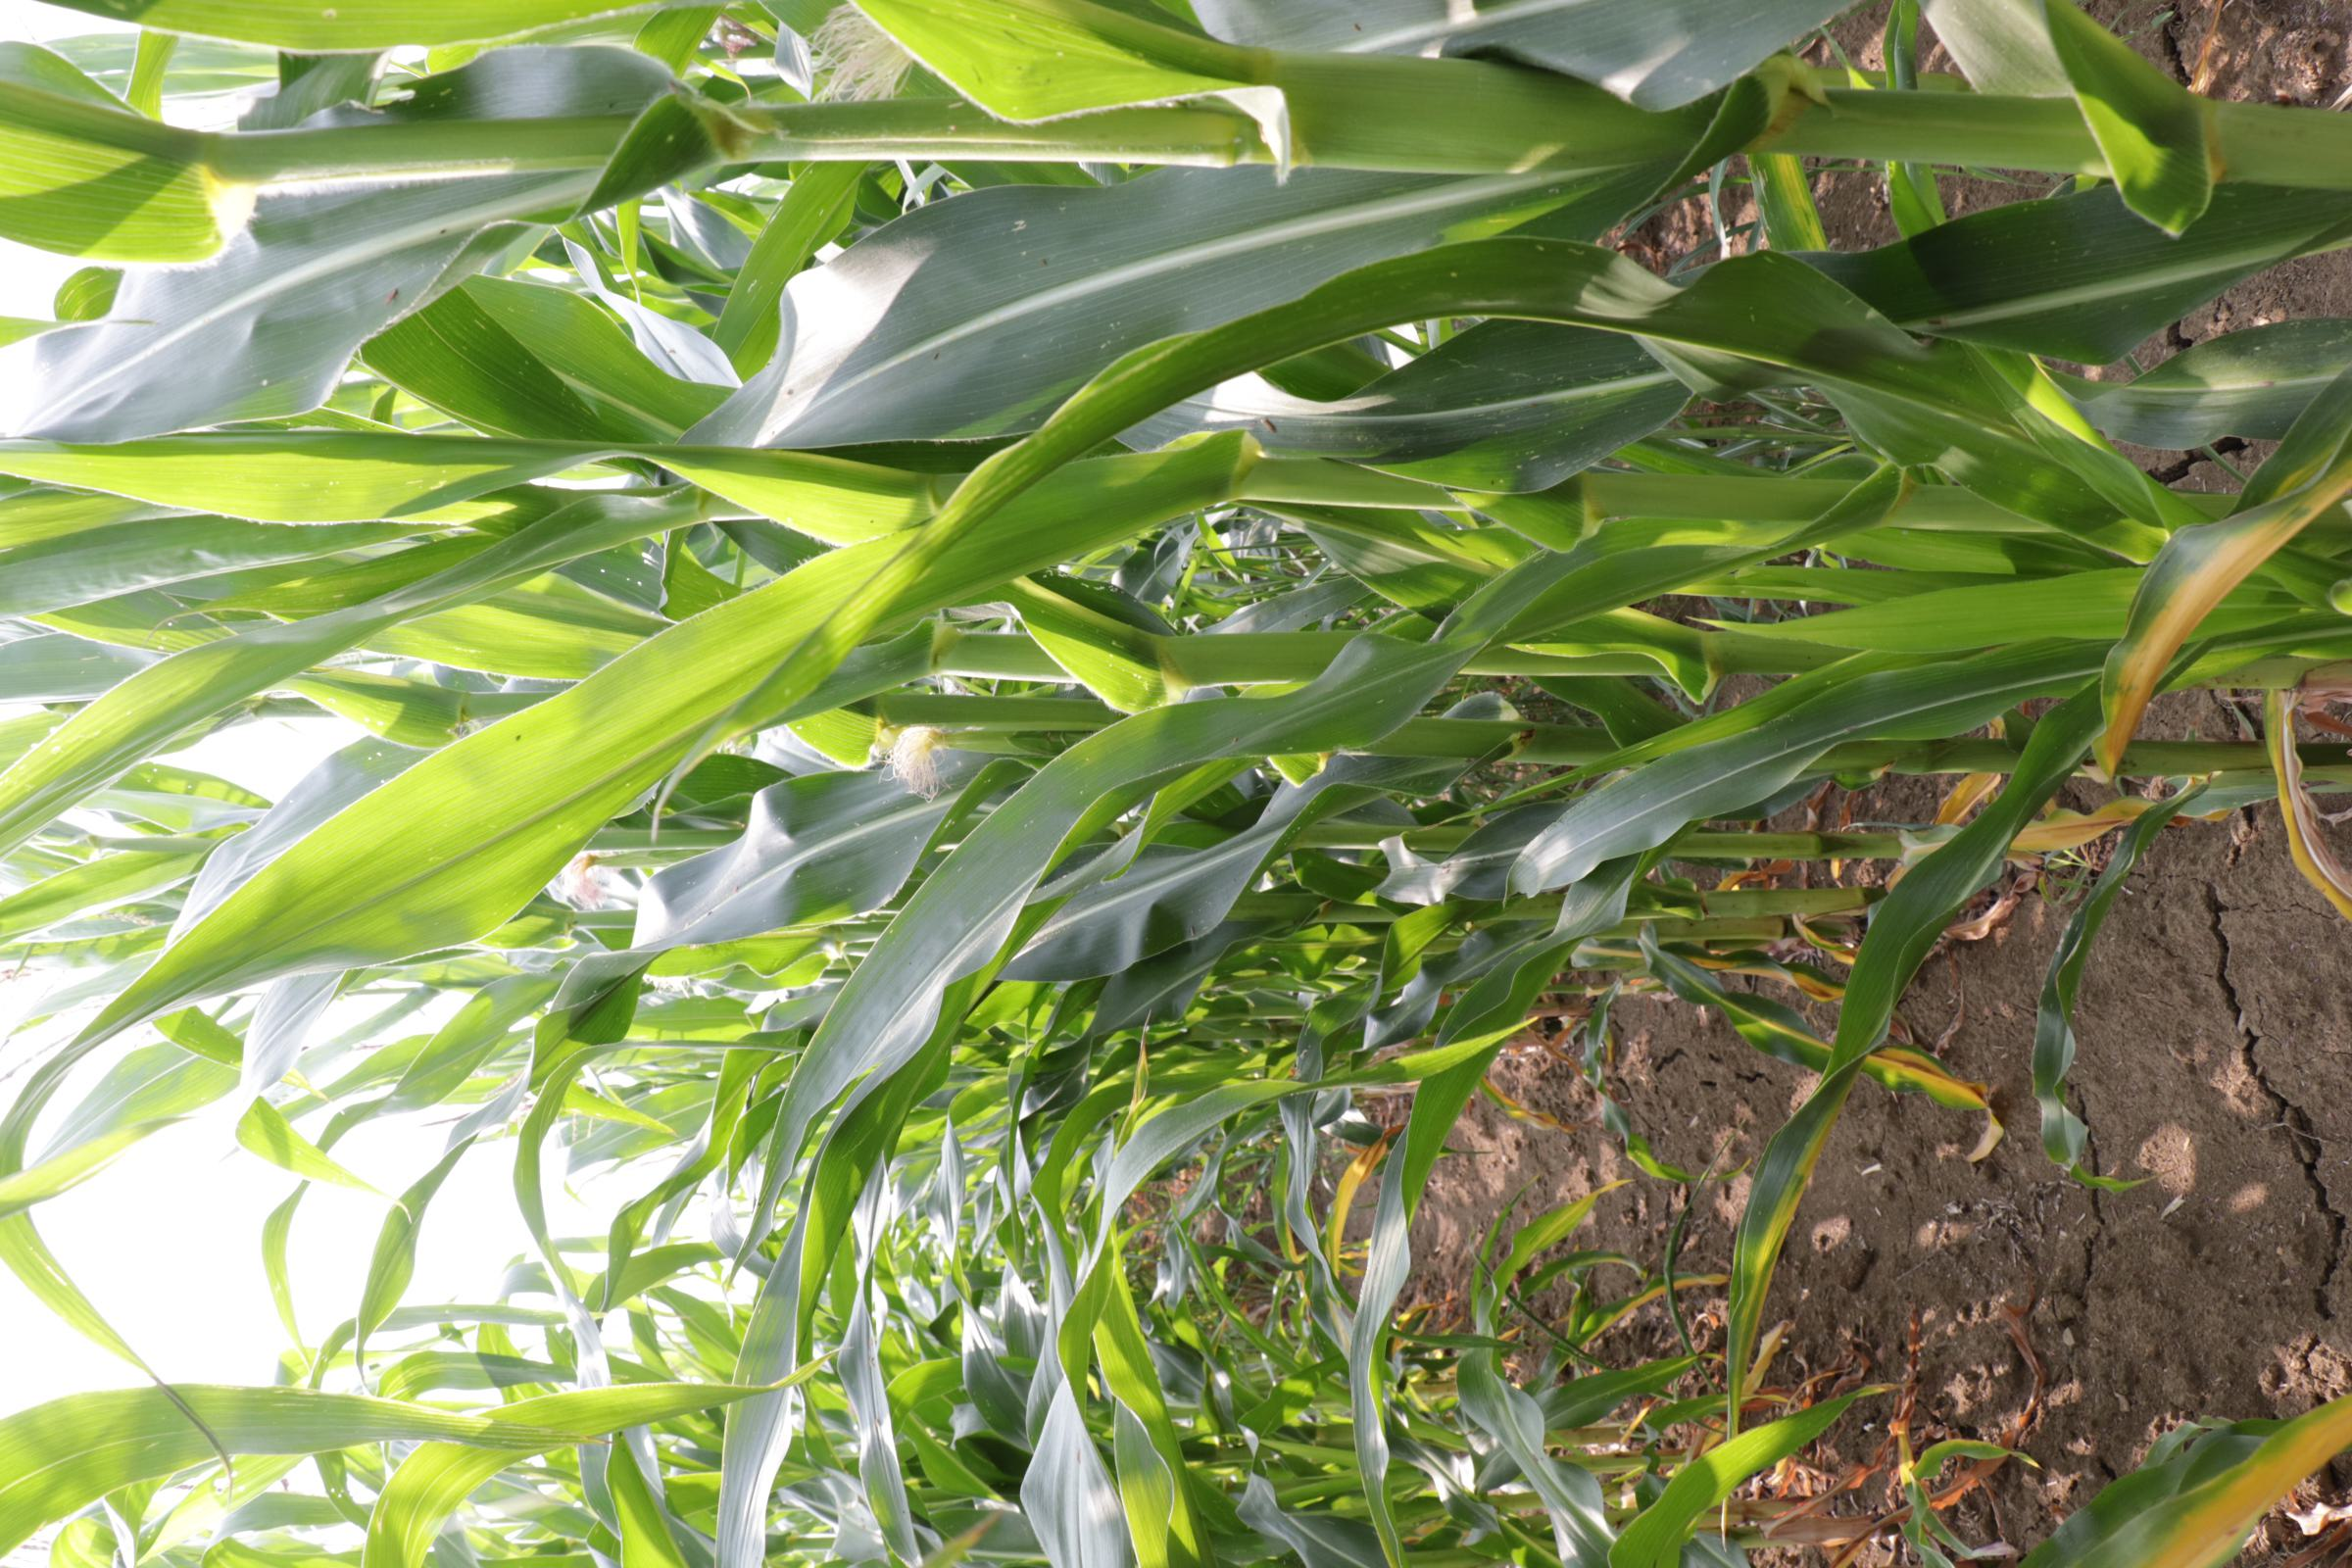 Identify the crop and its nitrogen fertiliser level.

maize, full nitrogen fertilisation
